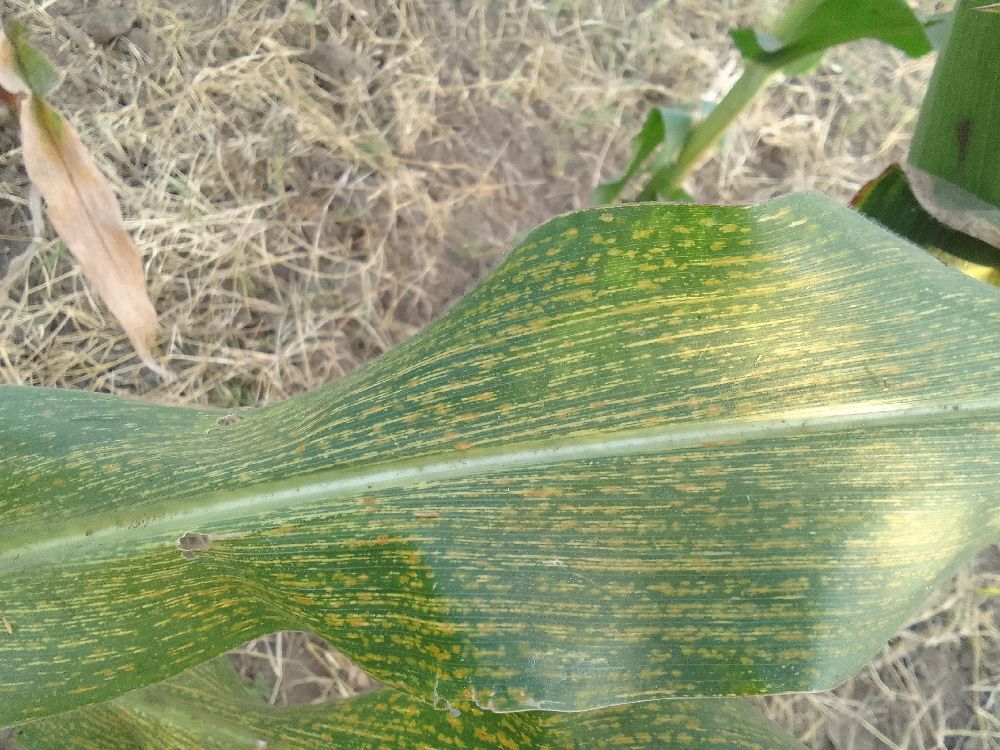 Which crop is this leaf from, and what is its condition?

maize, maize streak virus
